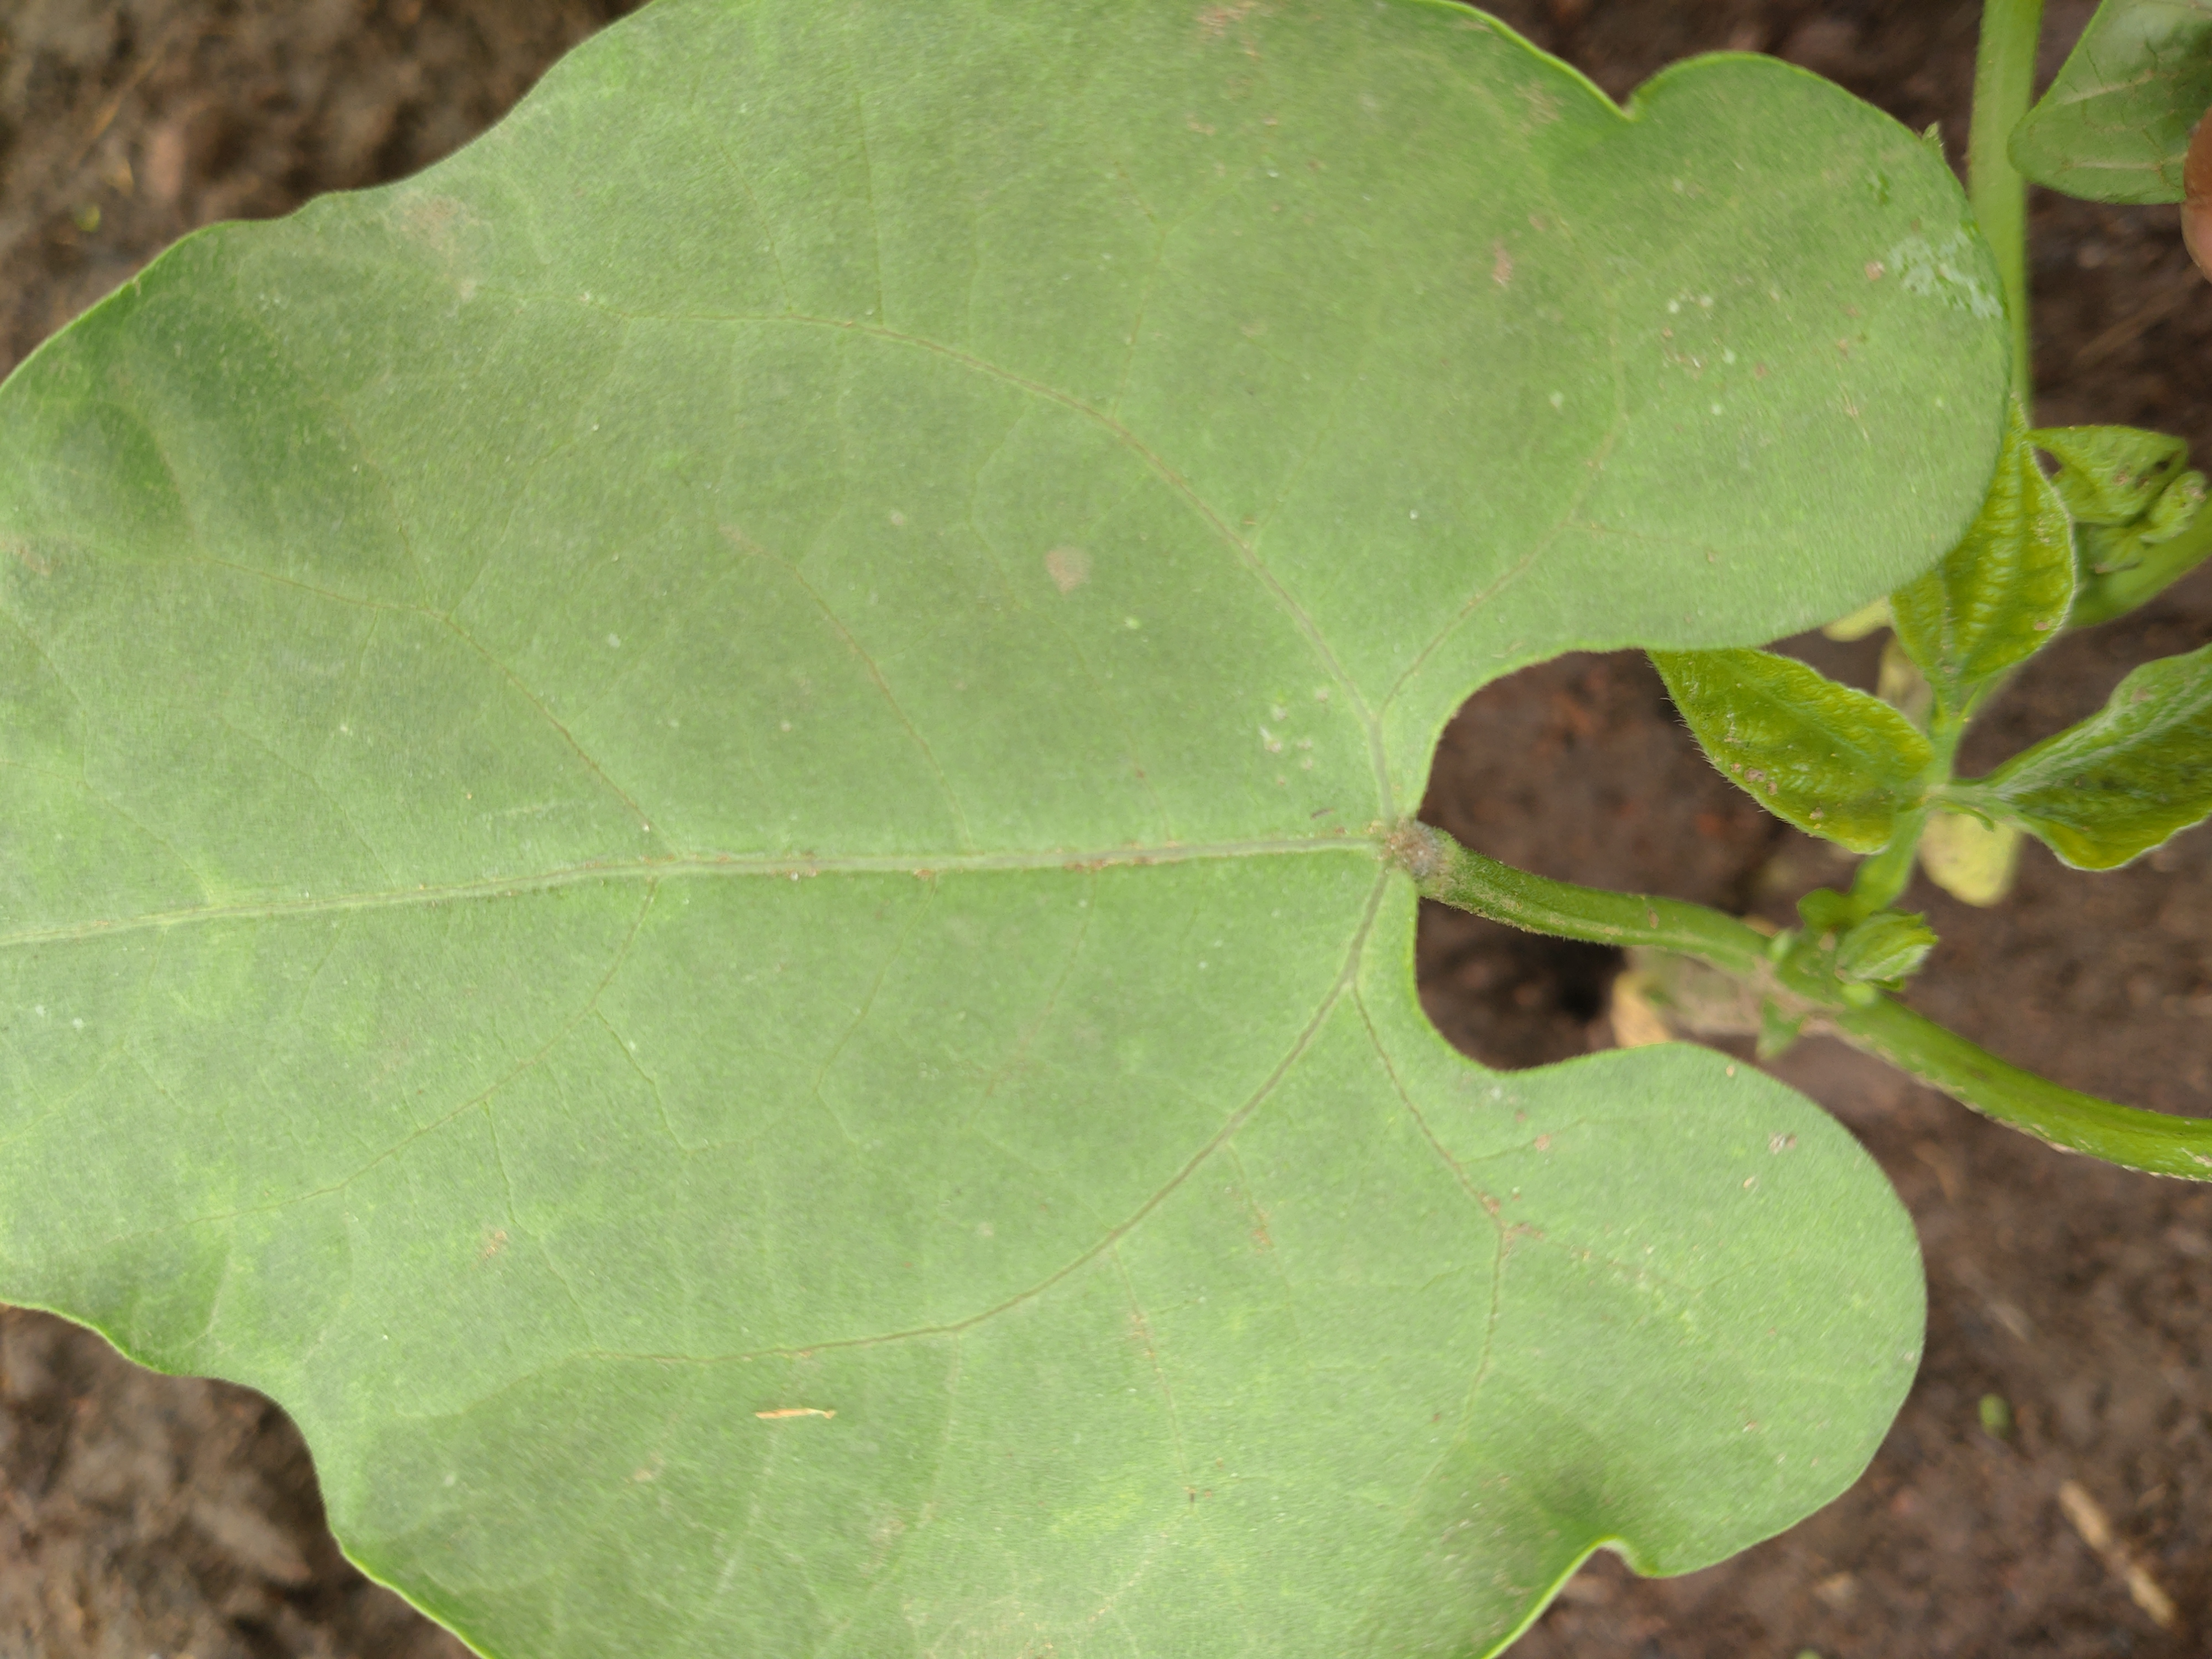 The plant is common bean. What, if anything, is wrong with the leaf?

healthy
